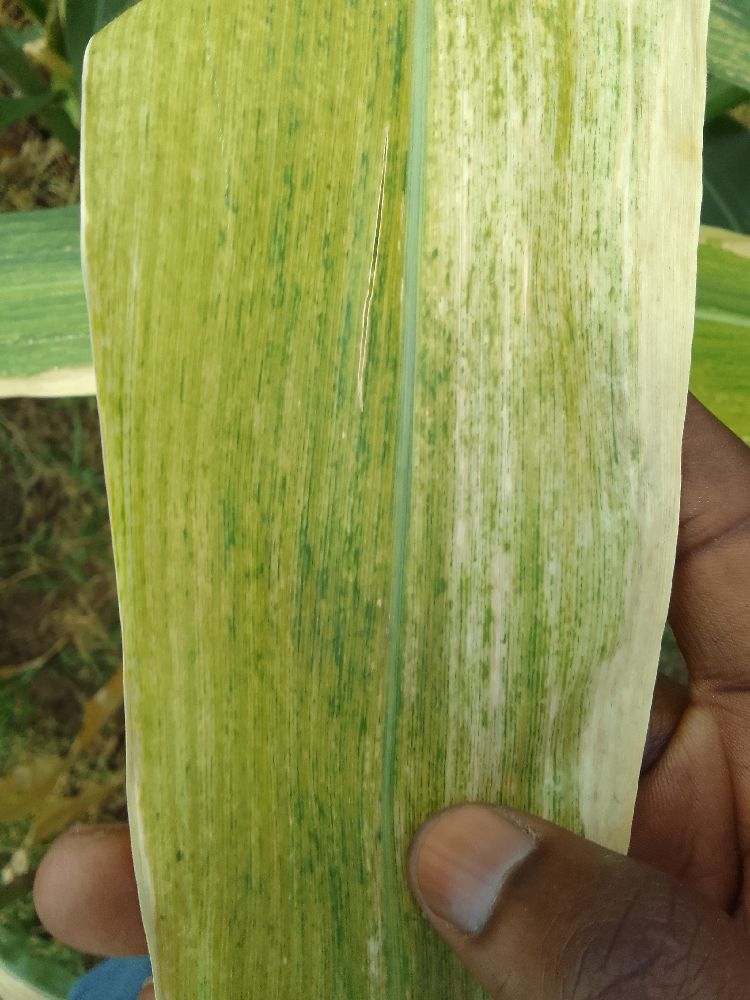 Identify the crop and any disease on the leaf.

maize, maize lethal necrosis
